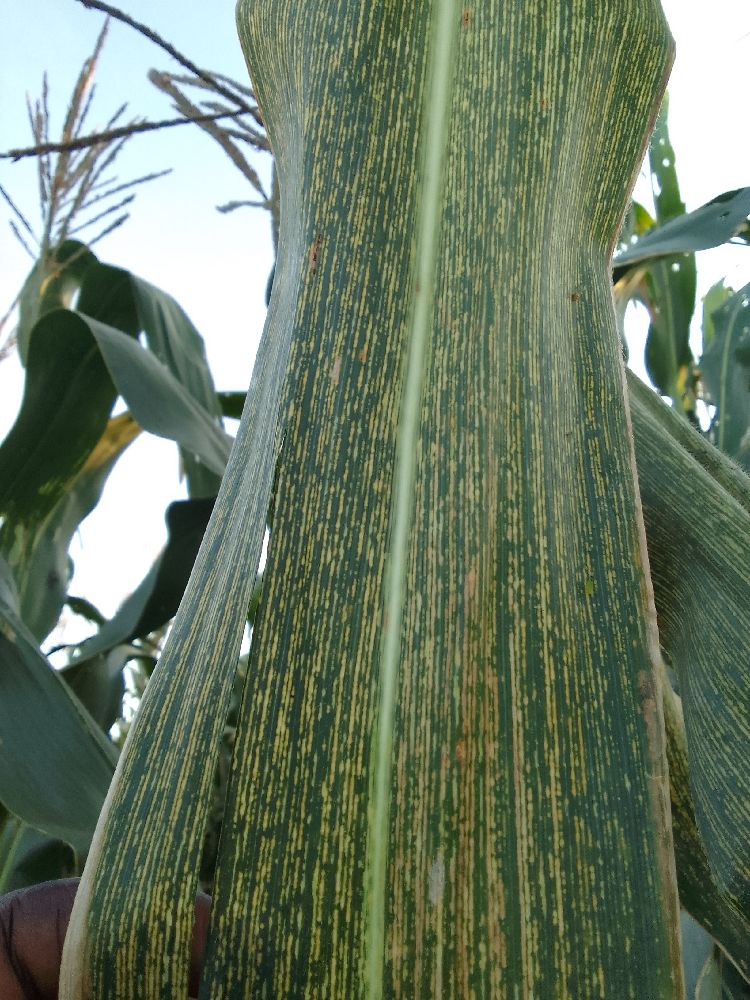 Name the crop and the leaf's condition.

maize, maize streak virus
